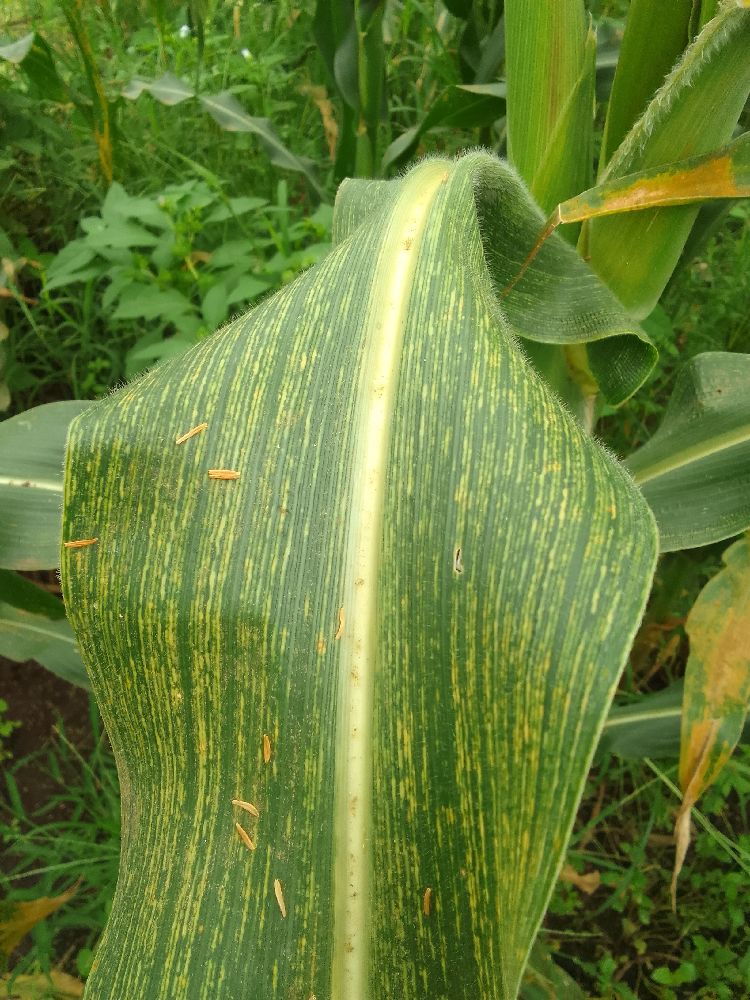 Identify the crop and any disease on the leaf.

maize, maize streak virus
